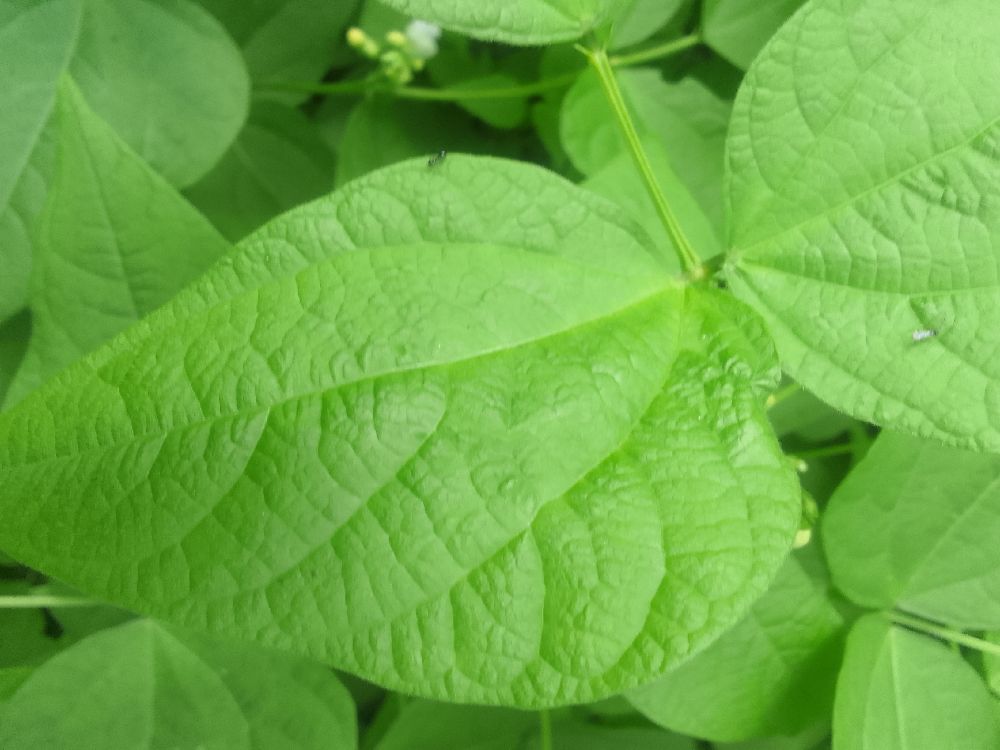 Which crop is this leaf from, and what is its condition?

common bean, healthy
